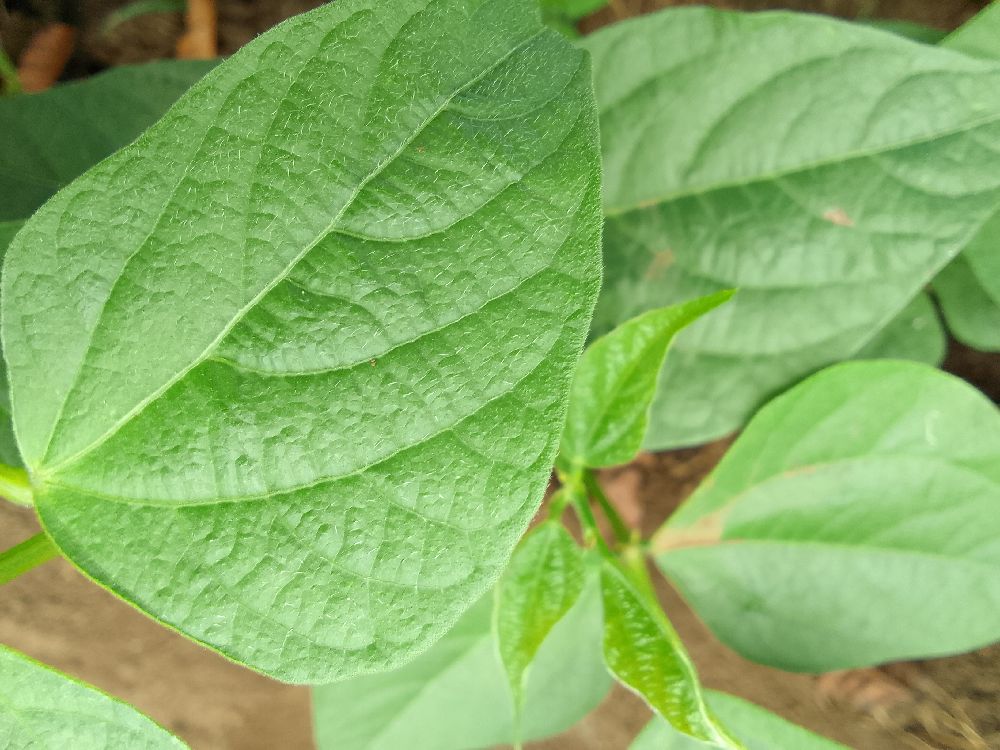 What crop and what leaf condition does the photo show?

common bean, healthy
